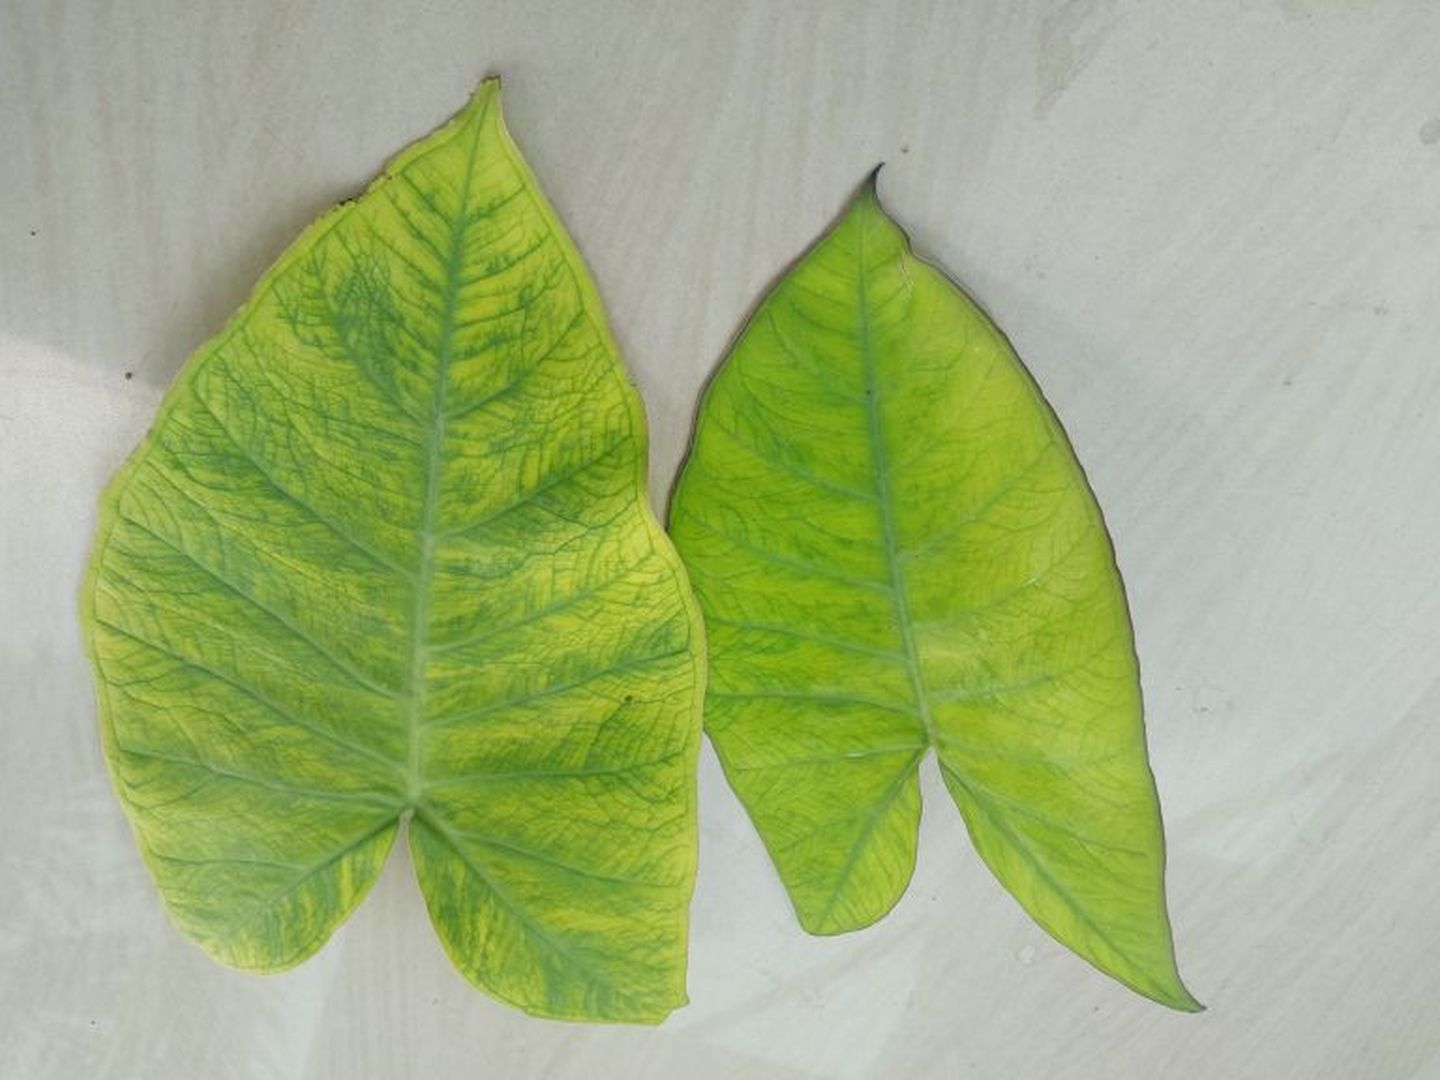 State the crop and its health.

taro, mosaic
